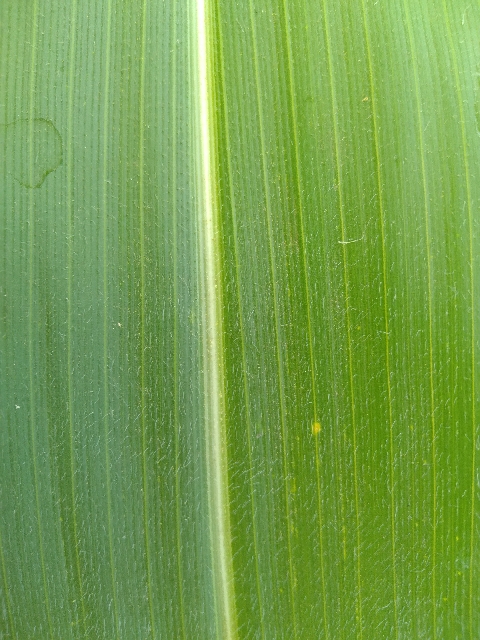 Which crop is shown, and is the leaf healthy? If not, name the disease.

maize, healthy
